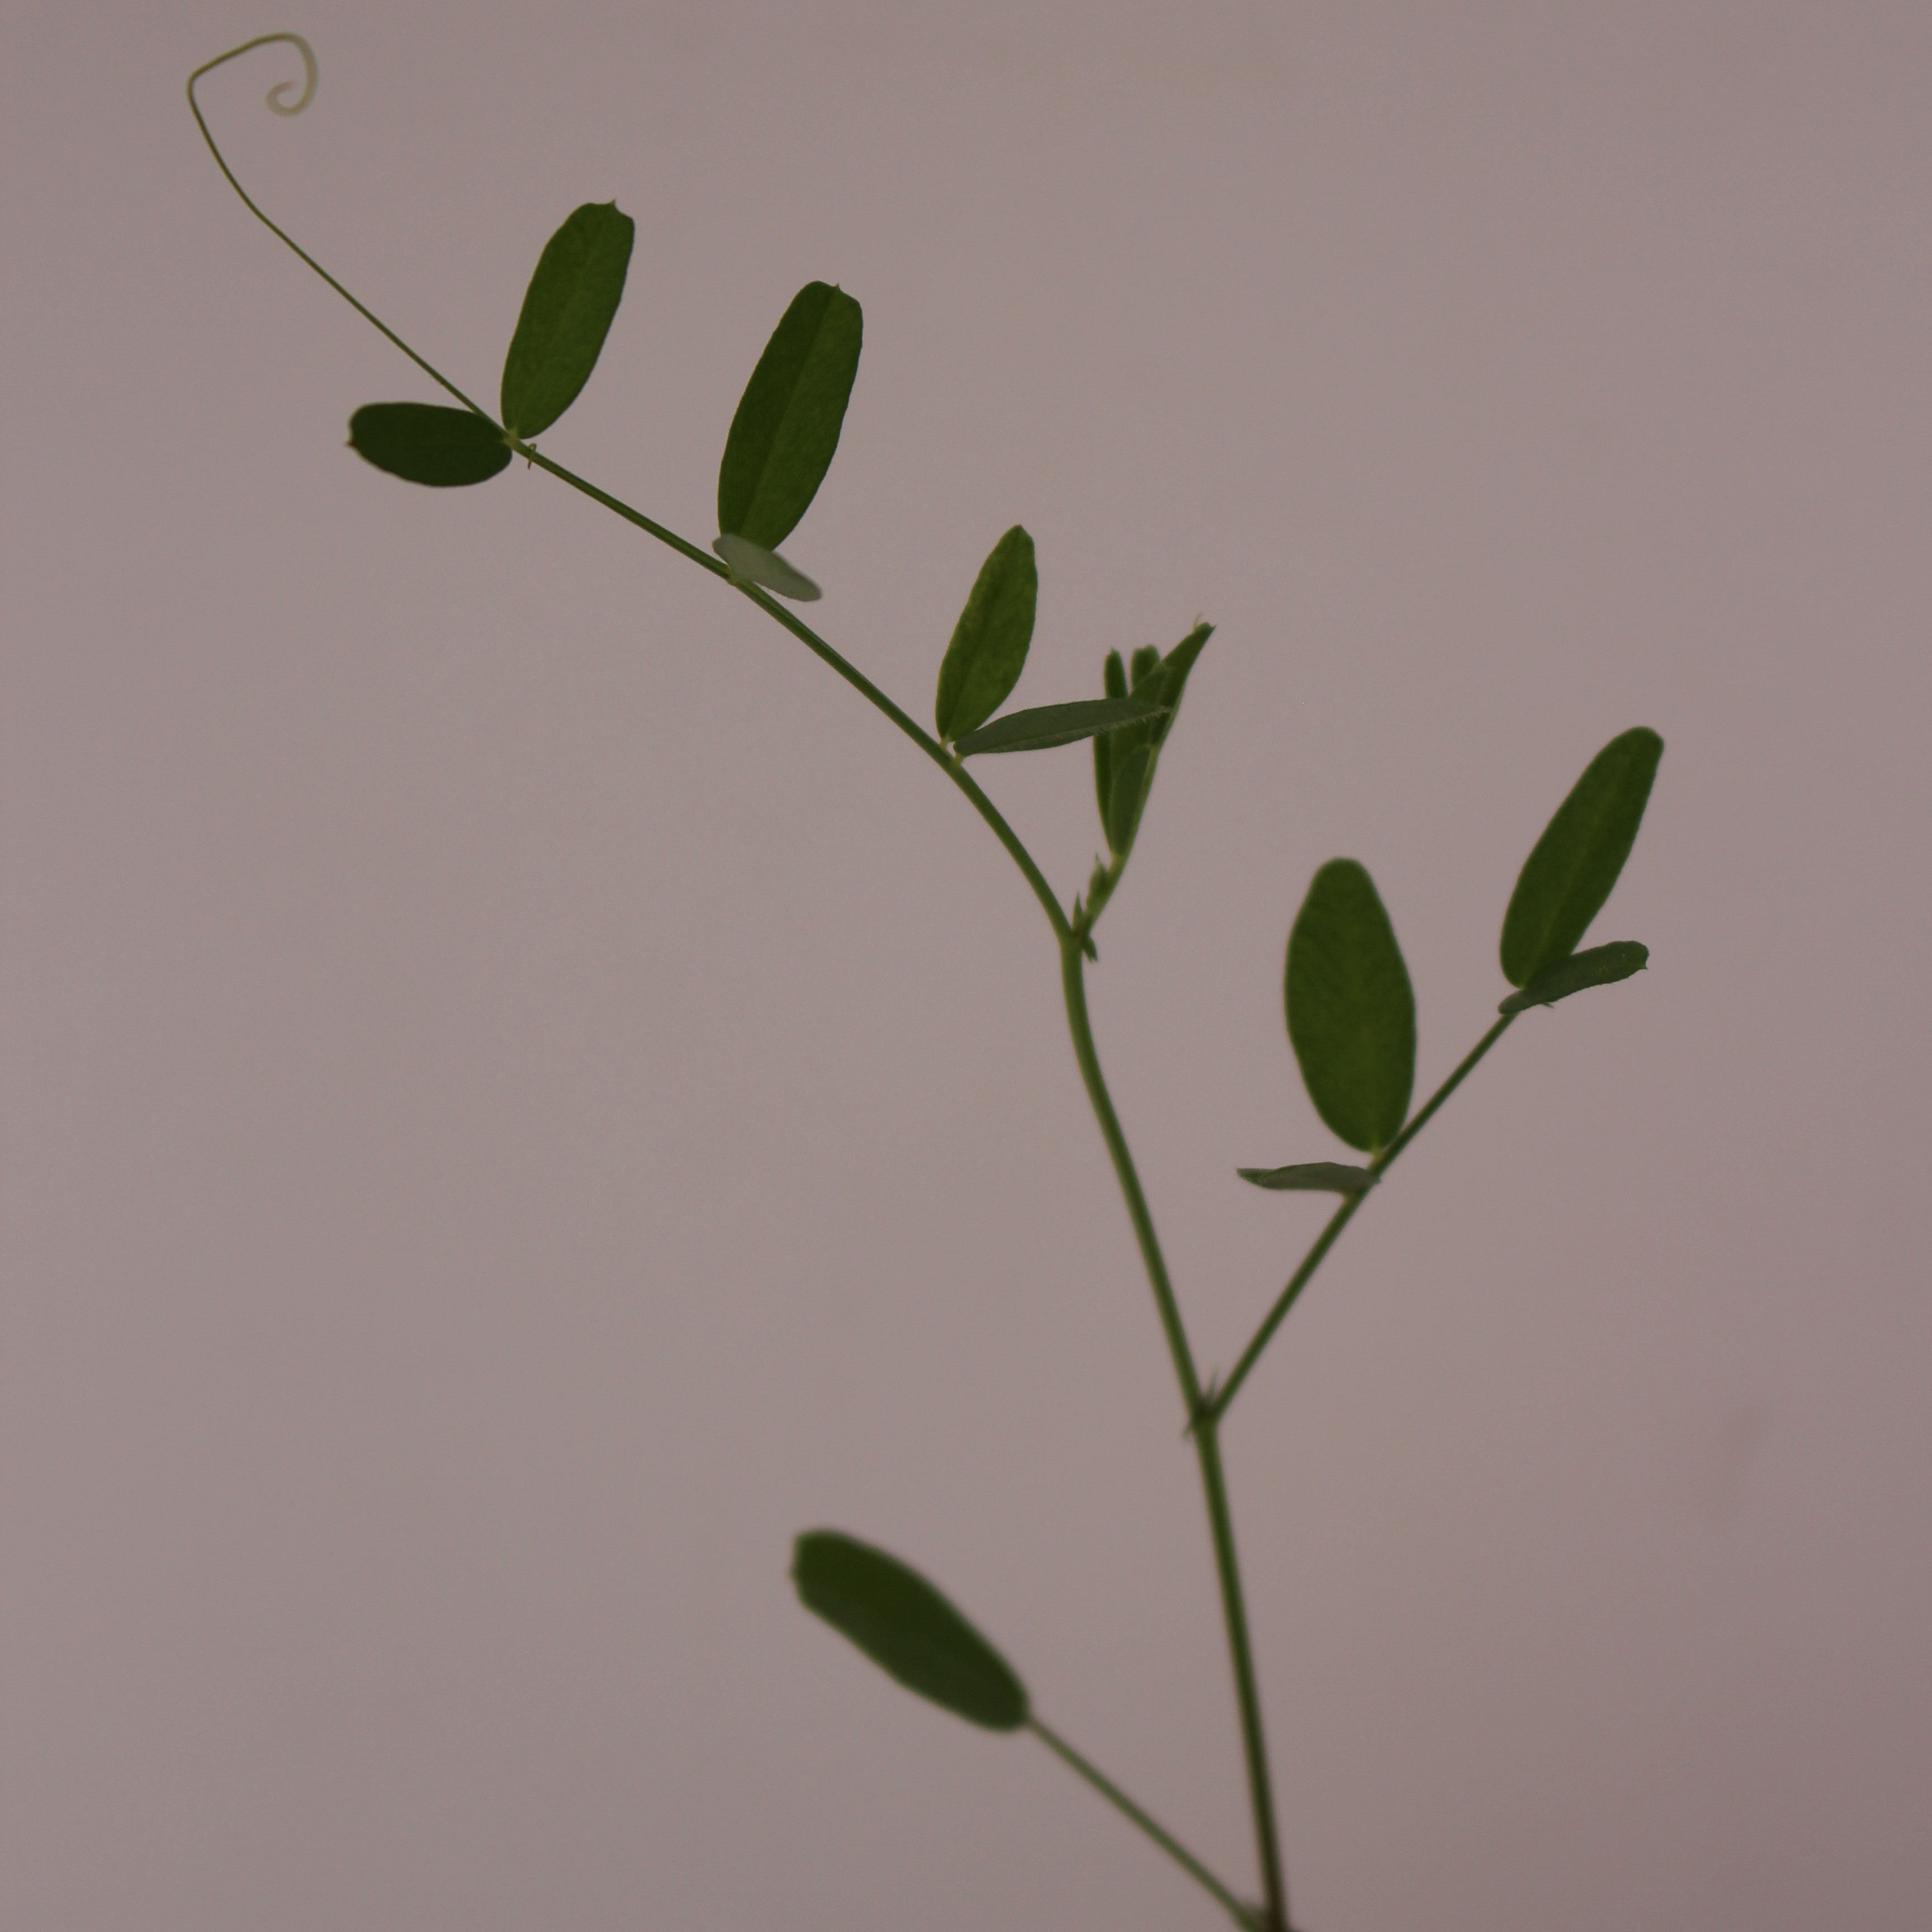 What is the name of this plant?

Vicia sativa
